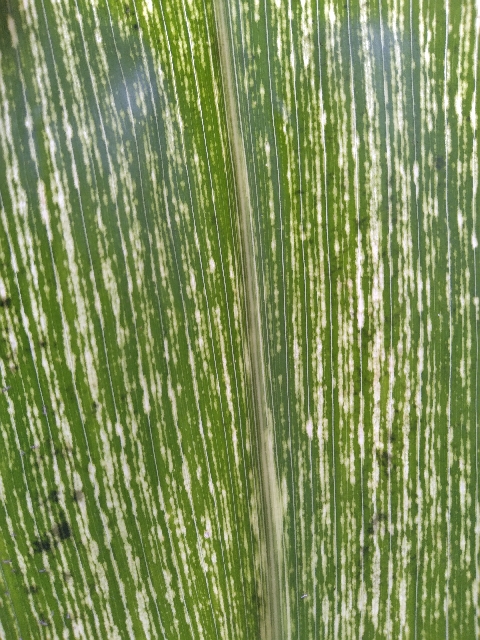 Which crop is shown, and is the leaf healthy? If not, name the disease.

maize, maize streak virus
